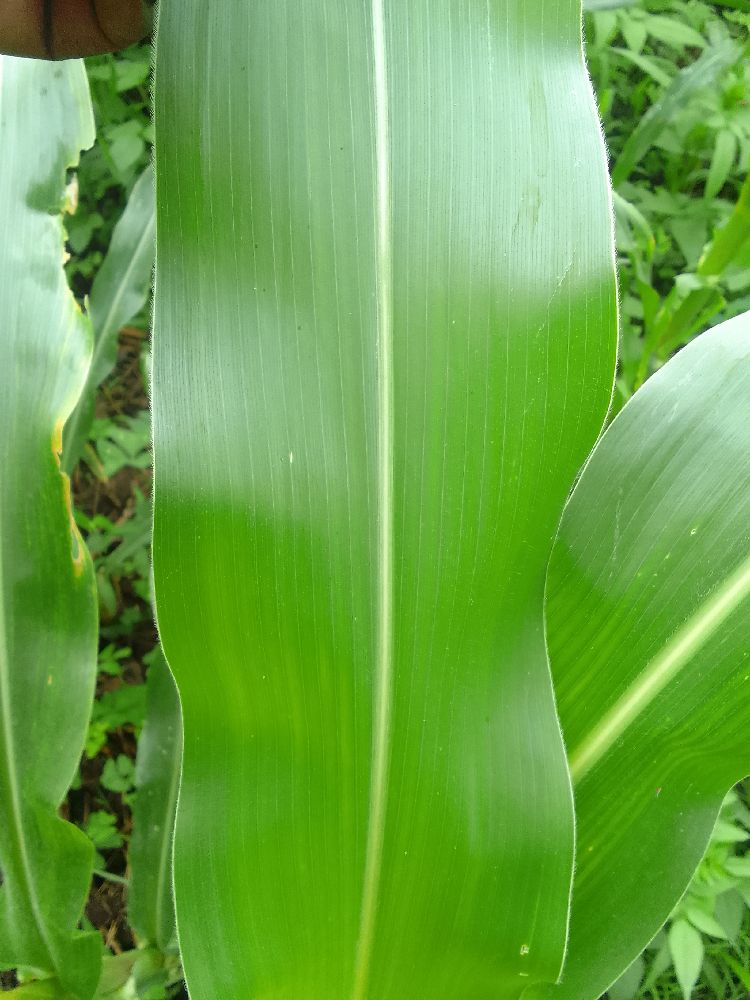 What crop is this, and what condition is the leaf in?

maize, healthy
